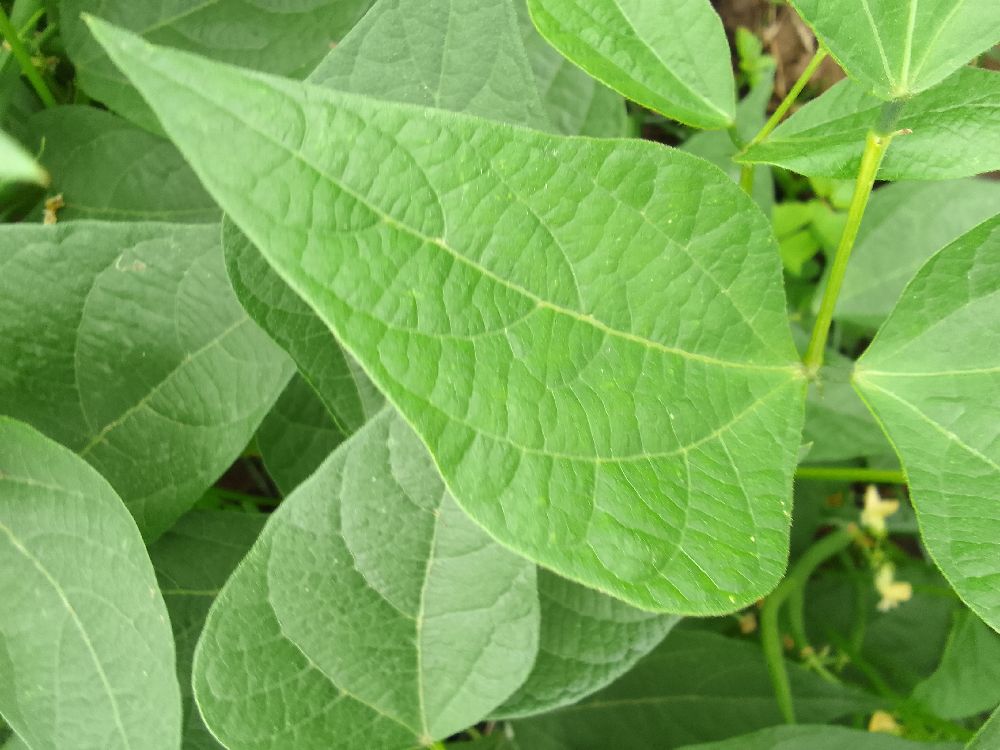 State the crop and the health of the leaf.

common bean, healthy
